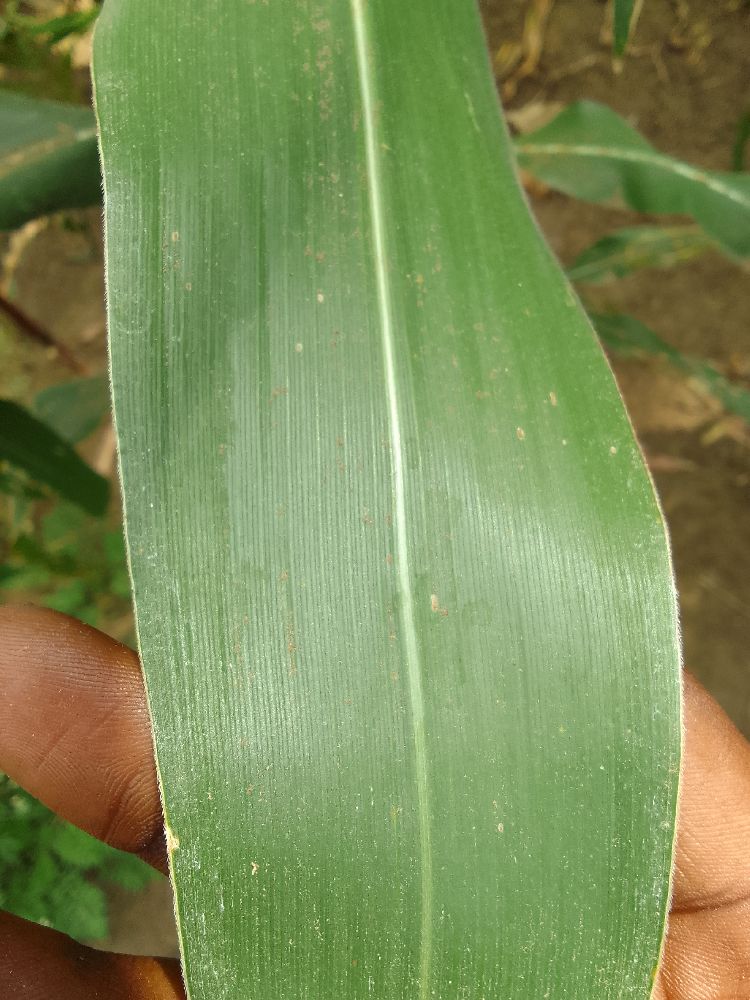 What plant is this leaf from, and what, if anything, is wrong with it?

maize, healthy
